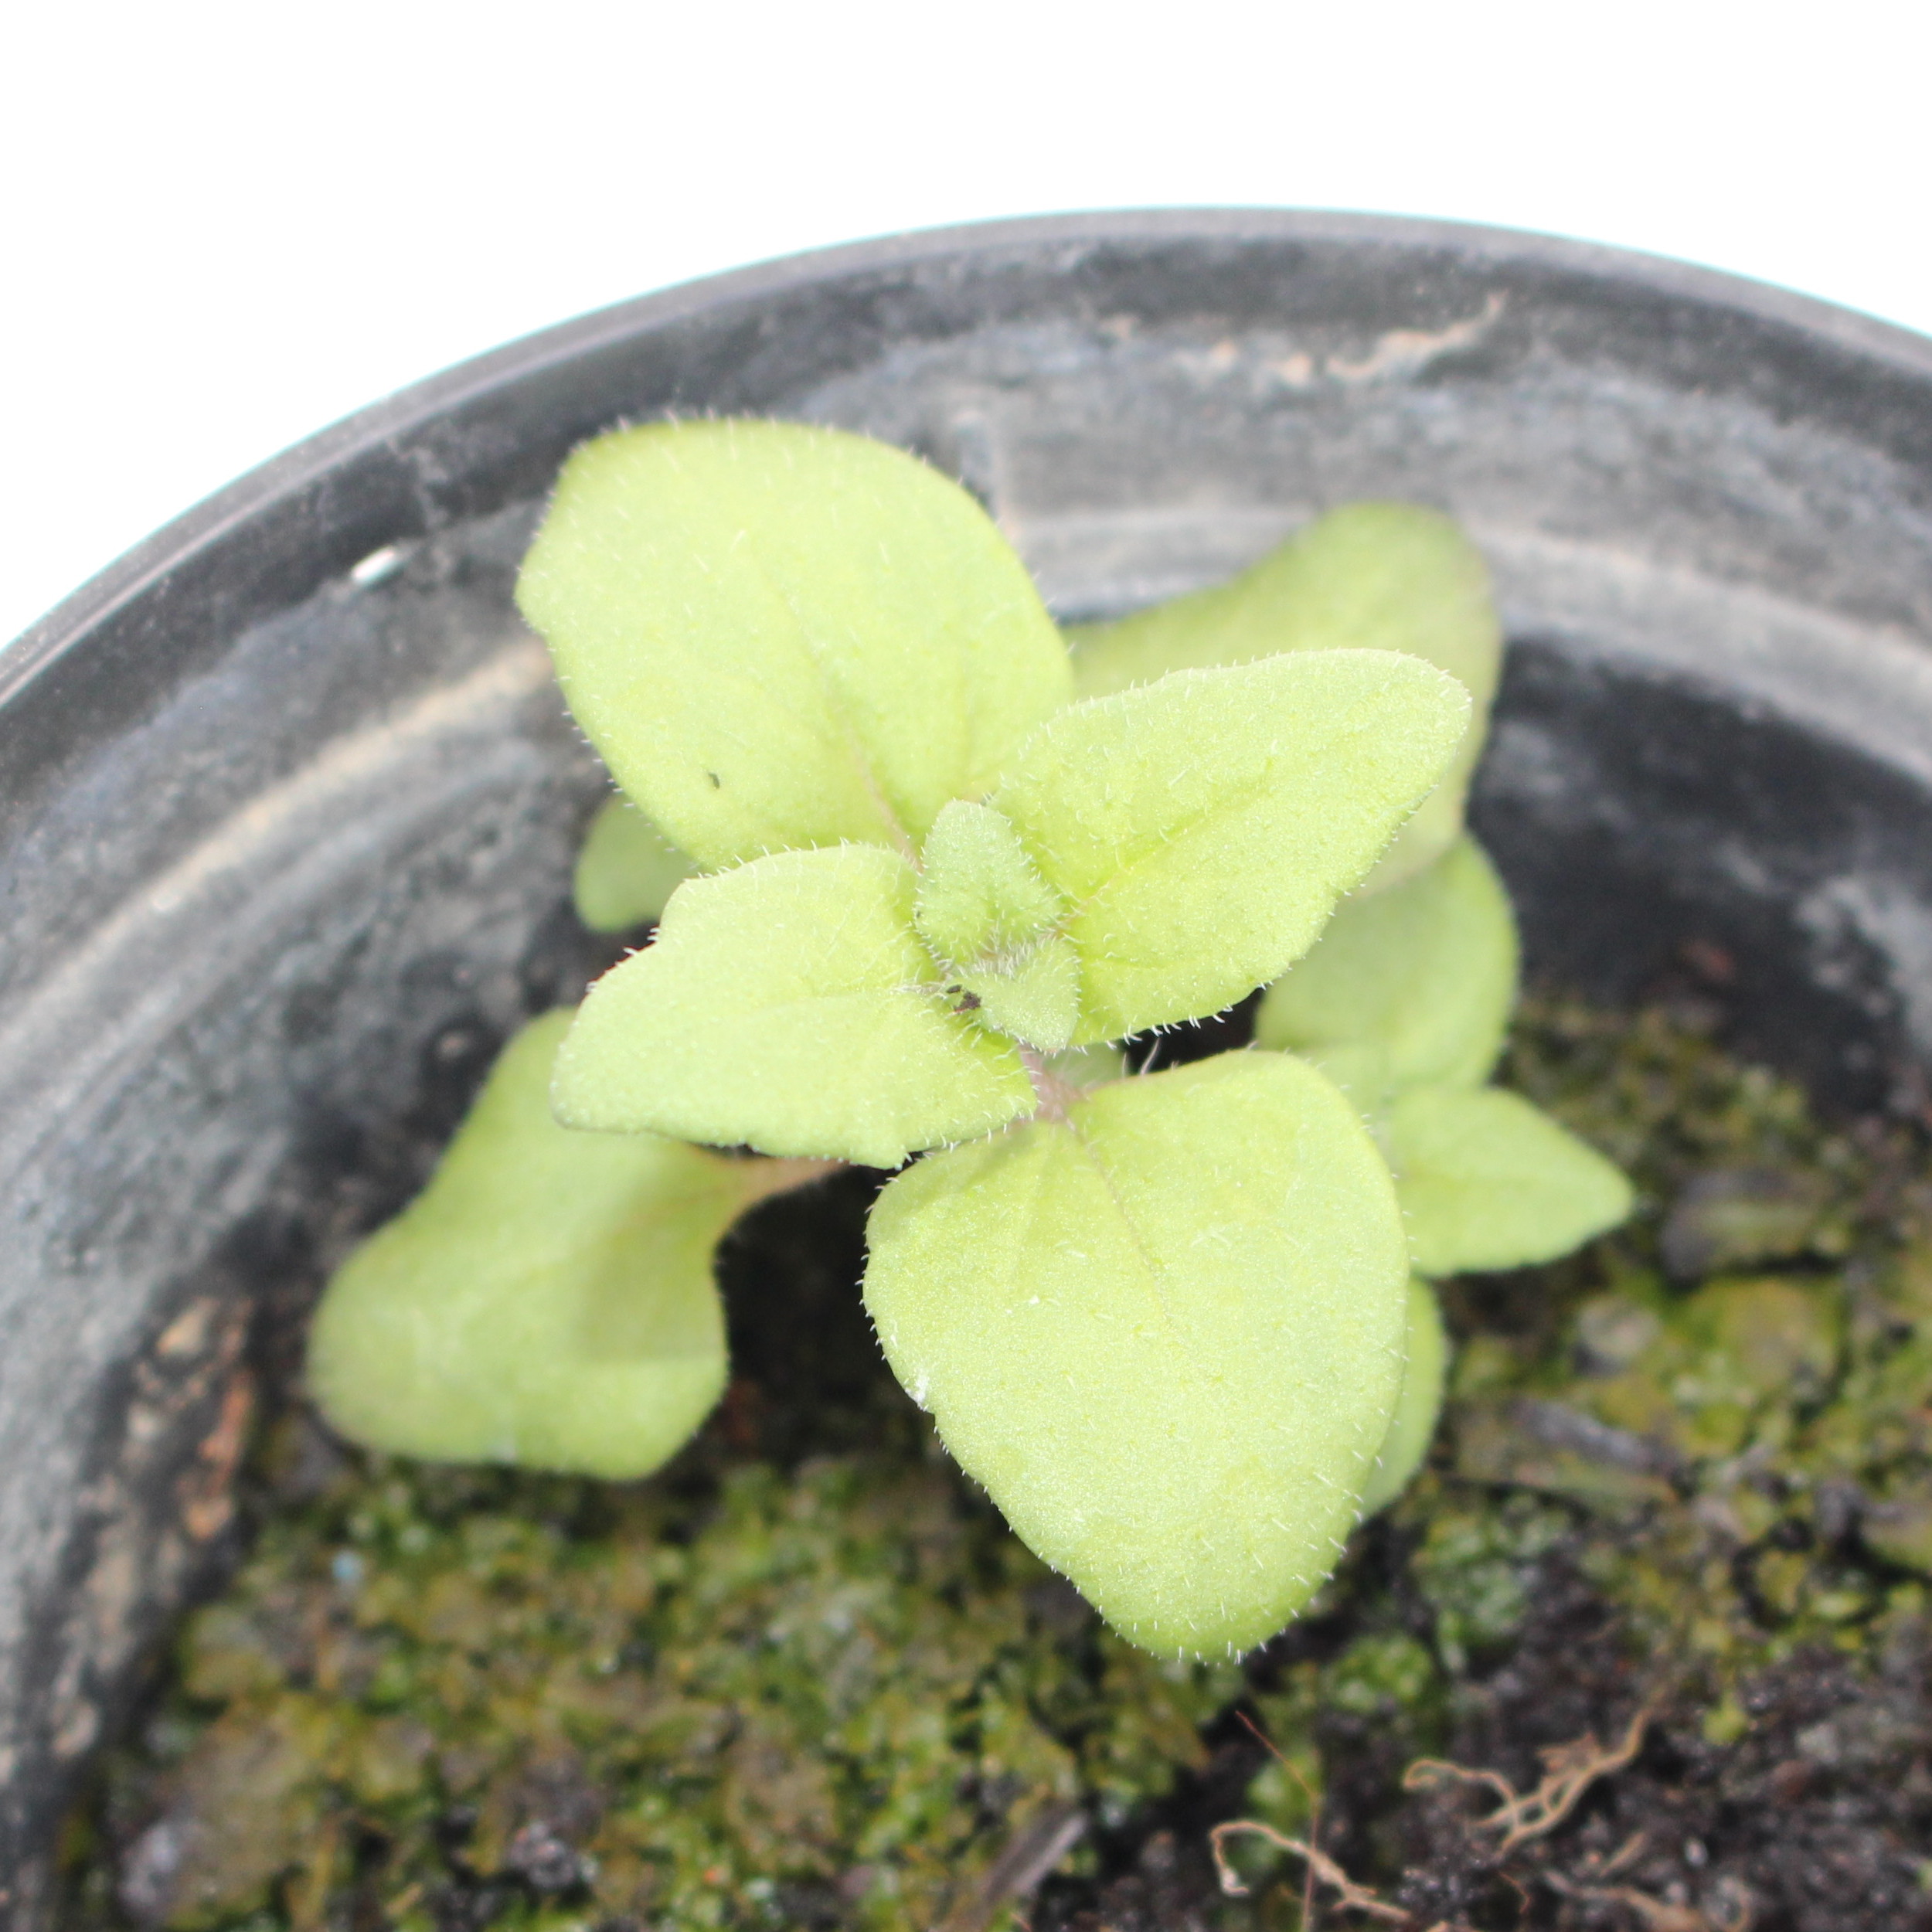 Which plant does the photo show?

Veronica persica
